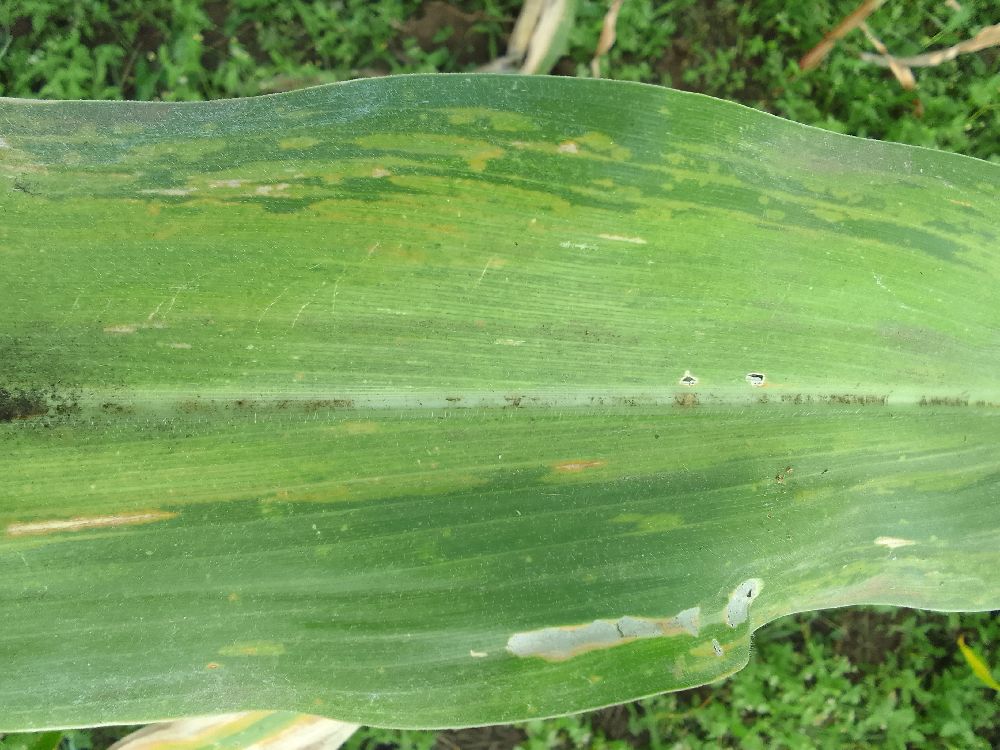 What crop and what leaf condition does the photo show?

maize, maize lethal necrosis
